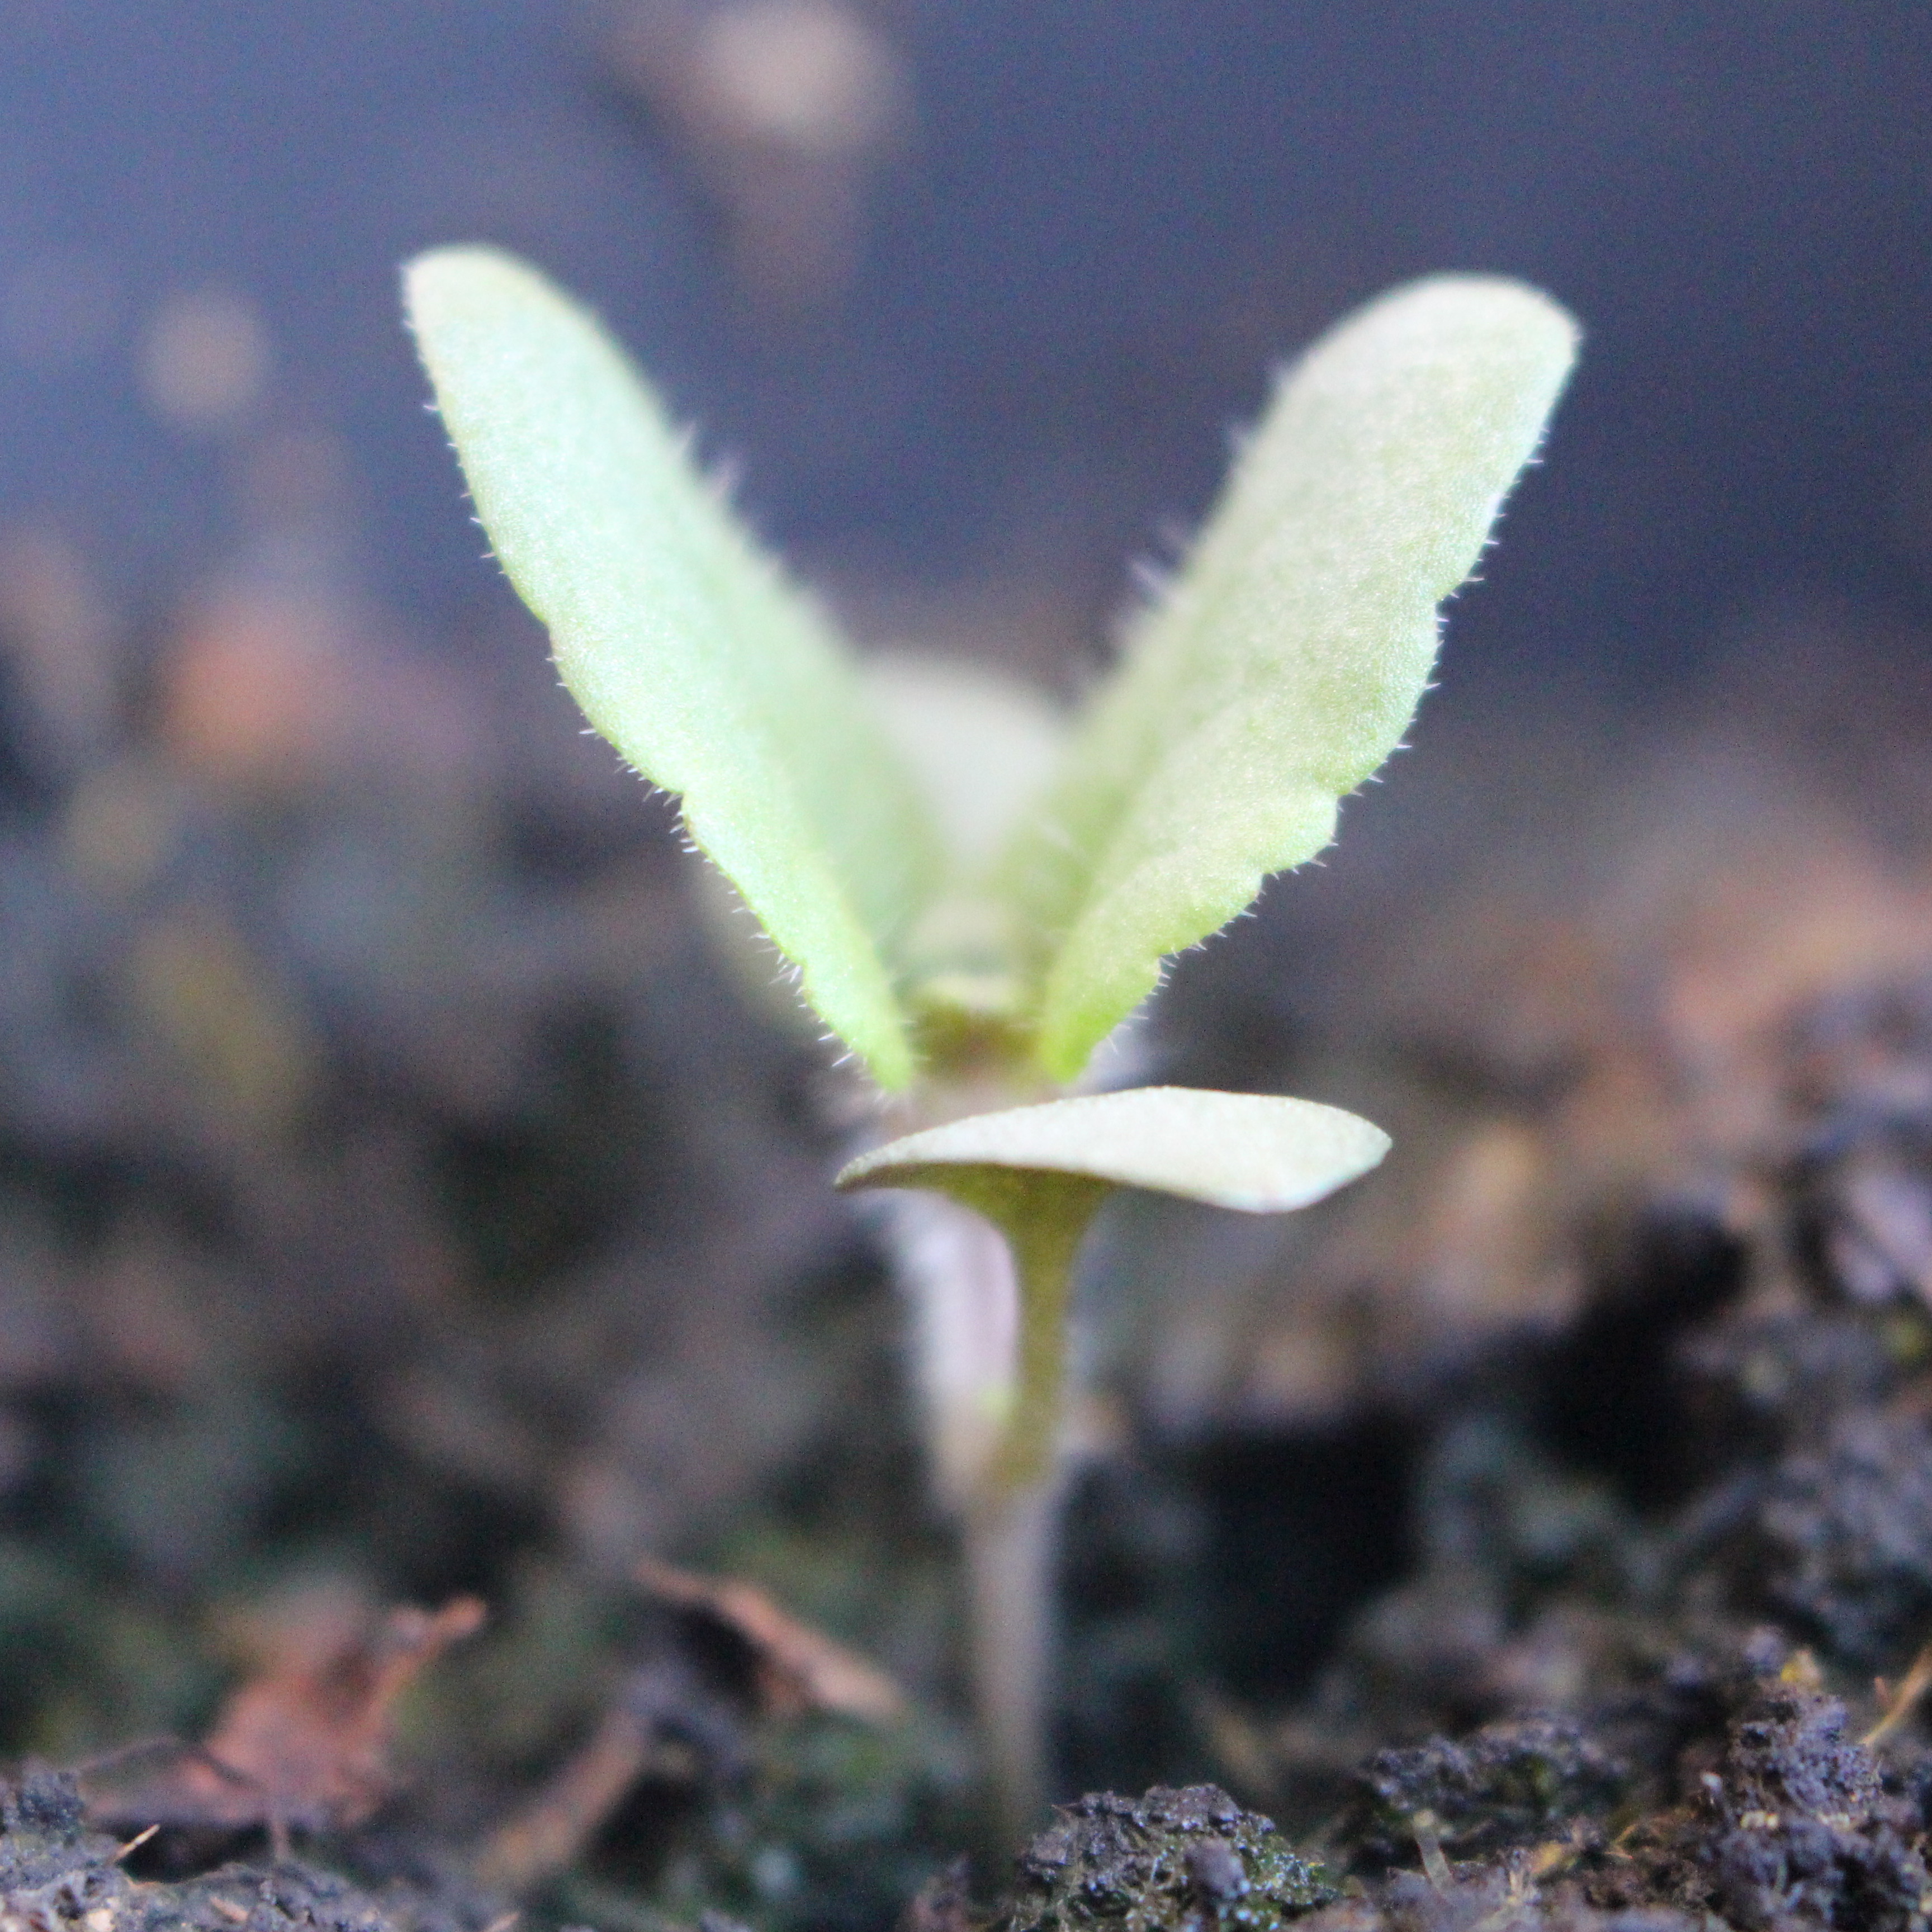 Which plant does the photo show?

Veronica persica
